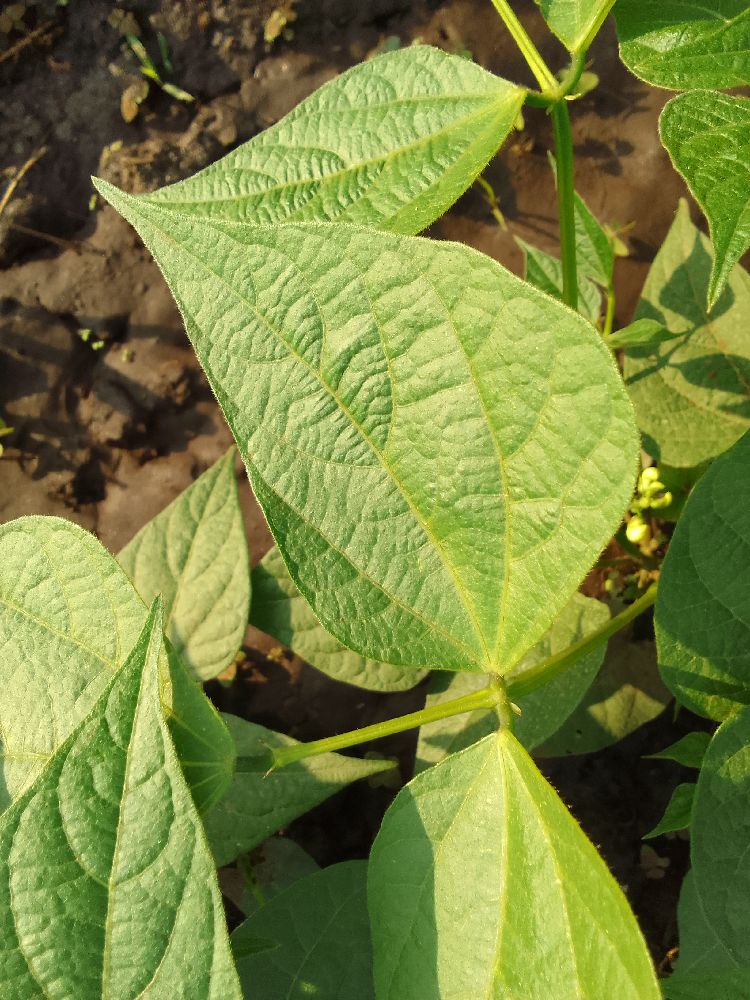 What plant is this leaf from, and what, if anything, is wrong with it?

common bean, healthy
